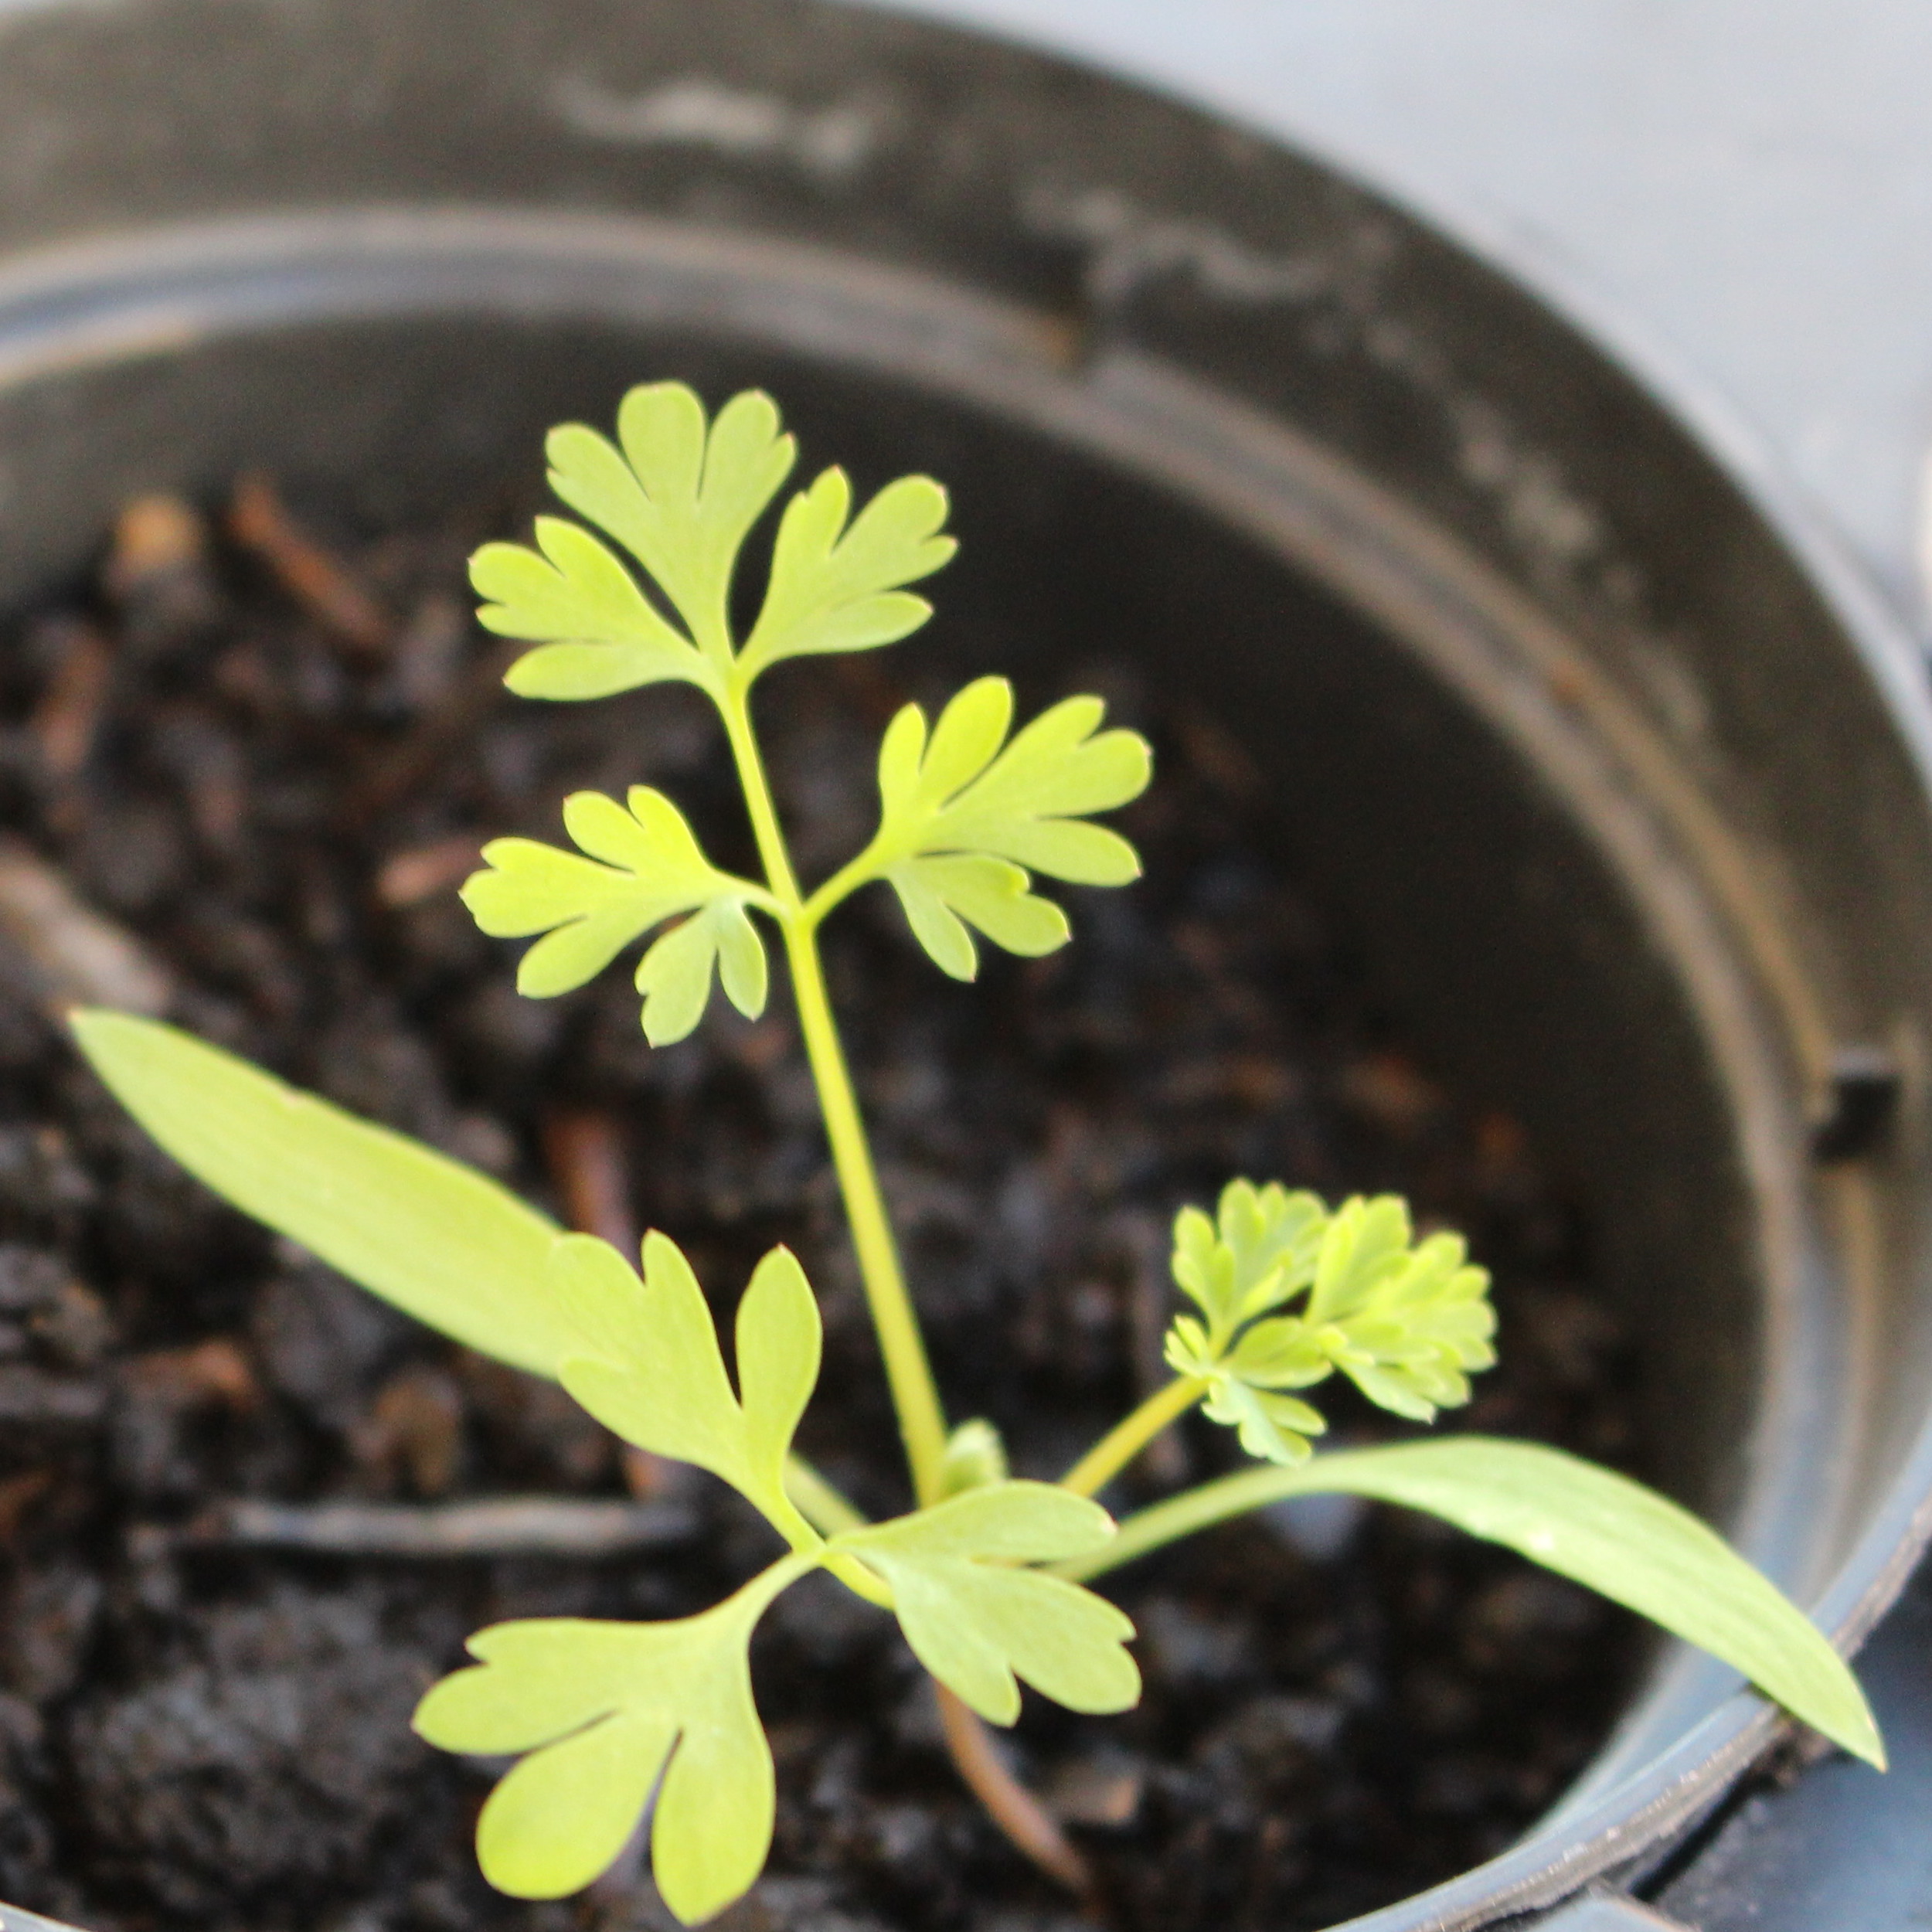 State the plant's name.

Fumaria officinalis
